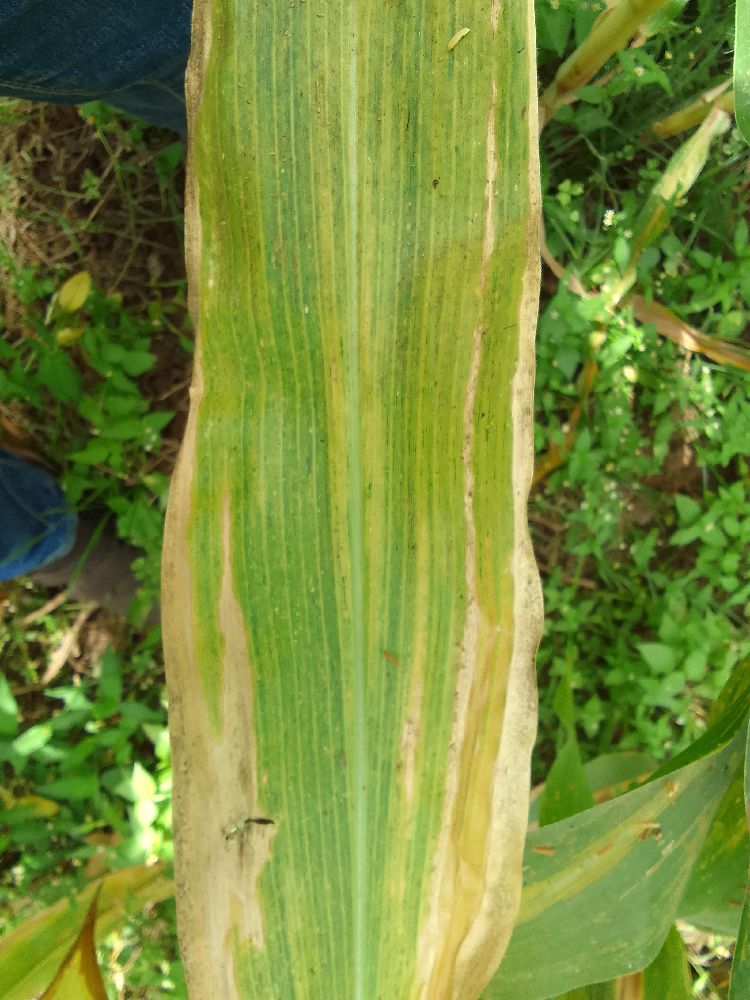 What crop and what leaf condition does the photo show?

maize, maize lethal necrosis
